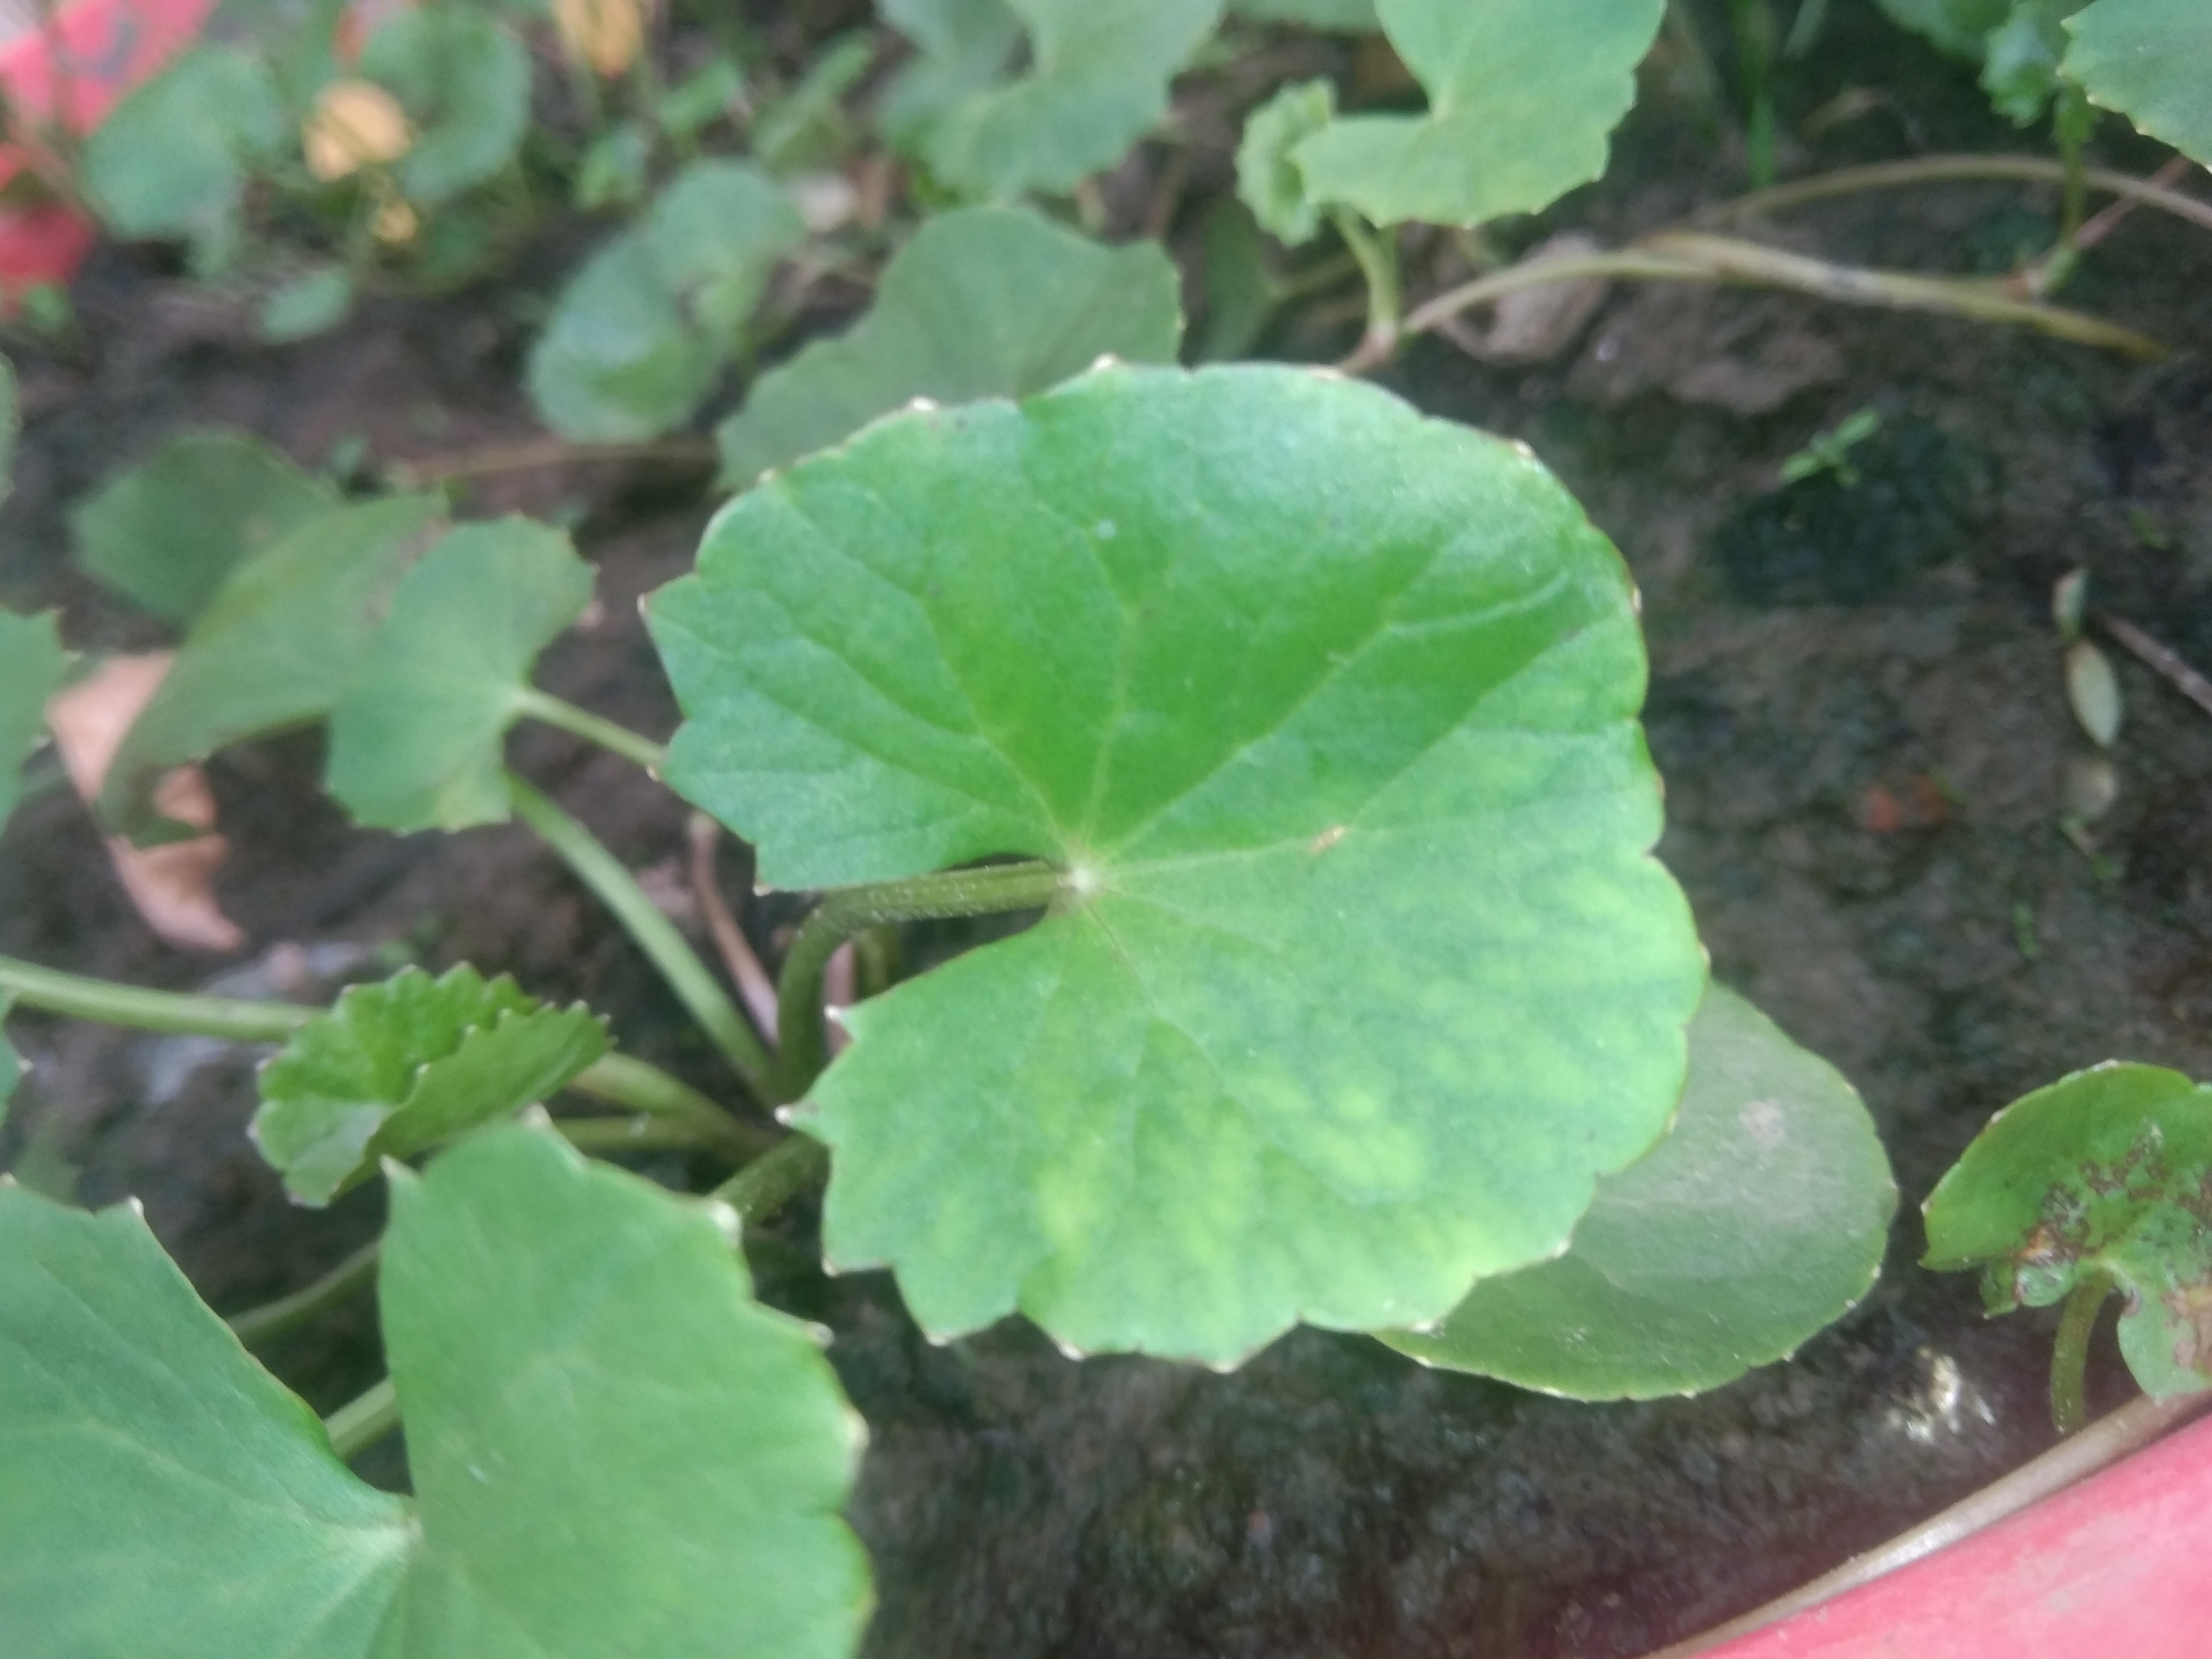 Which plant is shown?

thankuni
